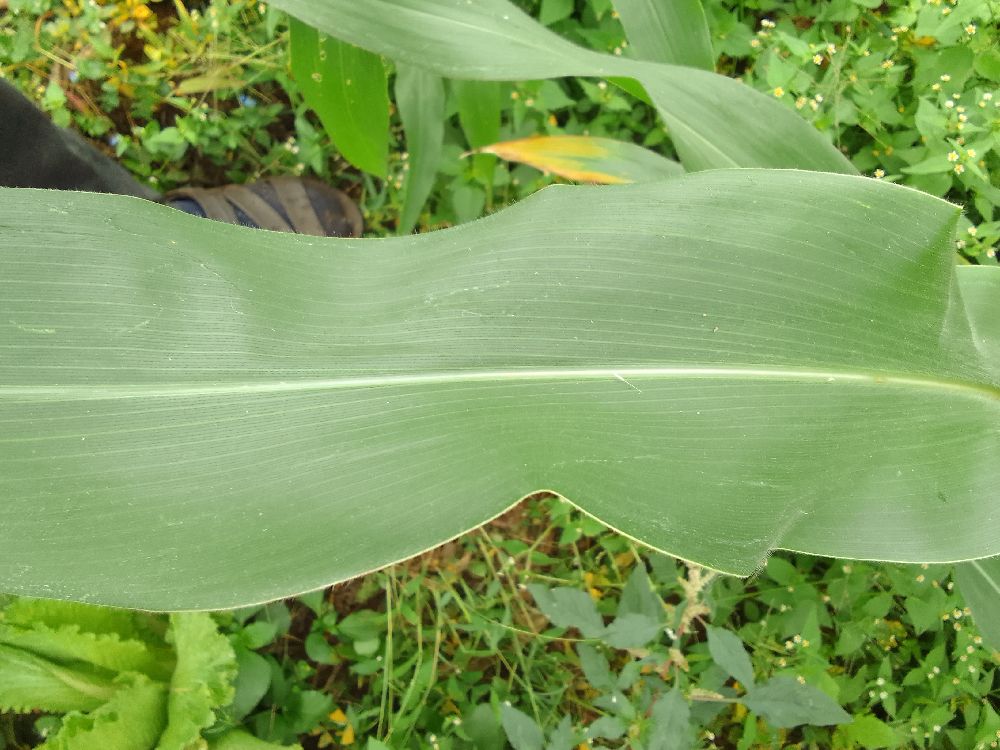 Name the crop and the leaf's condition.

maize, healthy
